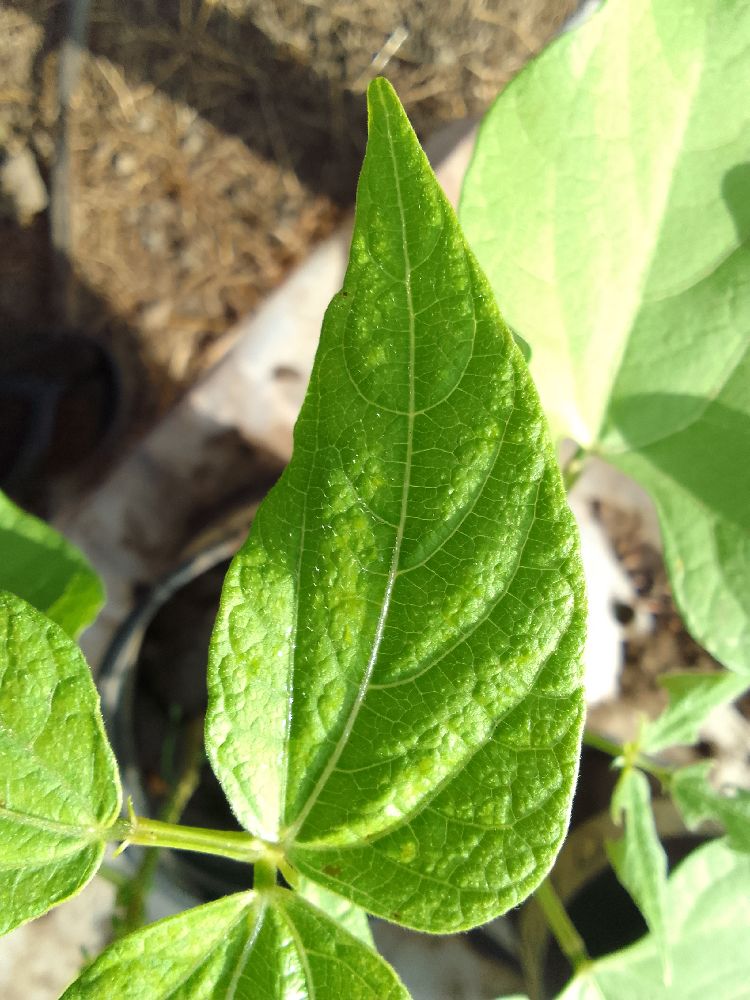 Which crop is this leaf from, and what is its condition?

common bean, healthy
